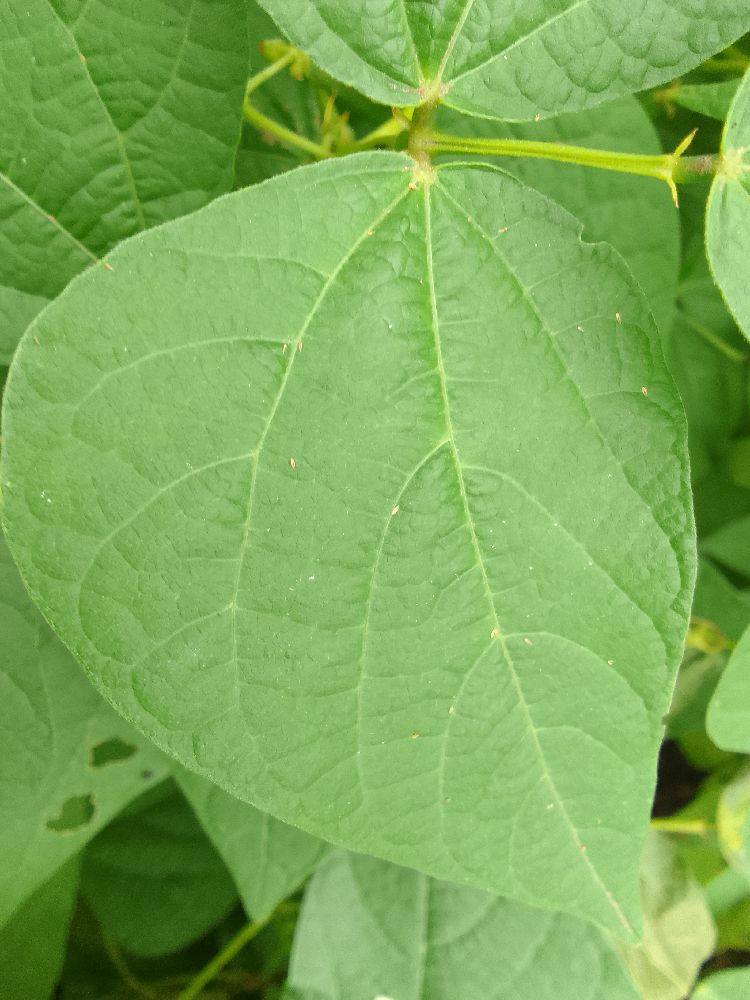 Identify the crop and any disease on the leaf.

common bean, healthy
